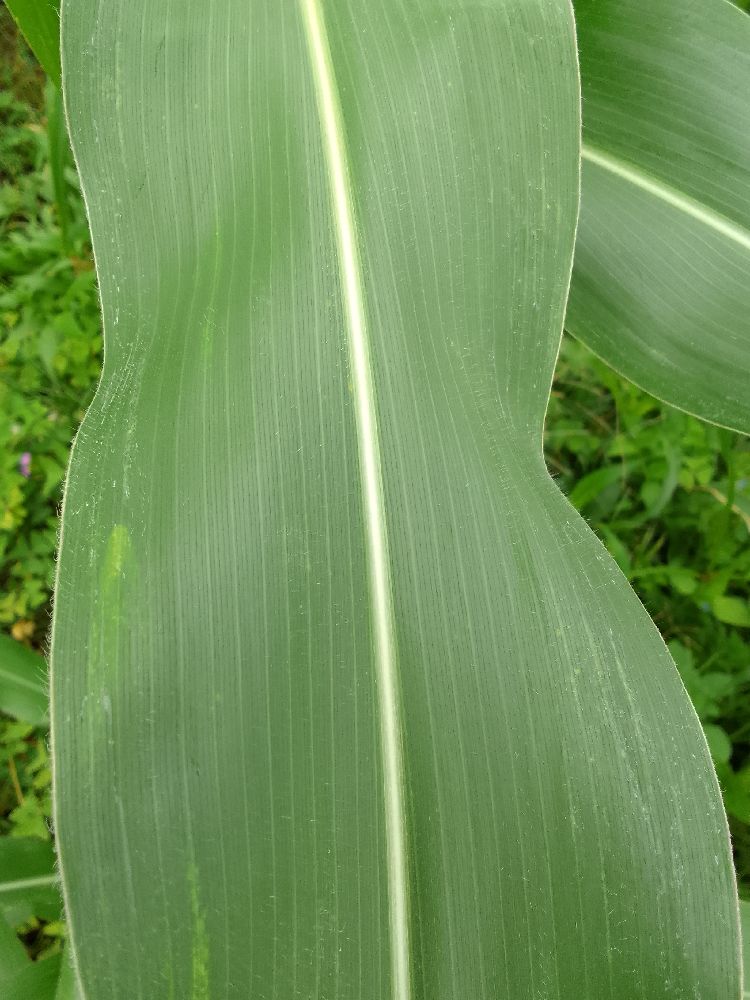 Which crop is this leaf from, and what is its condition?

maize, healthy
